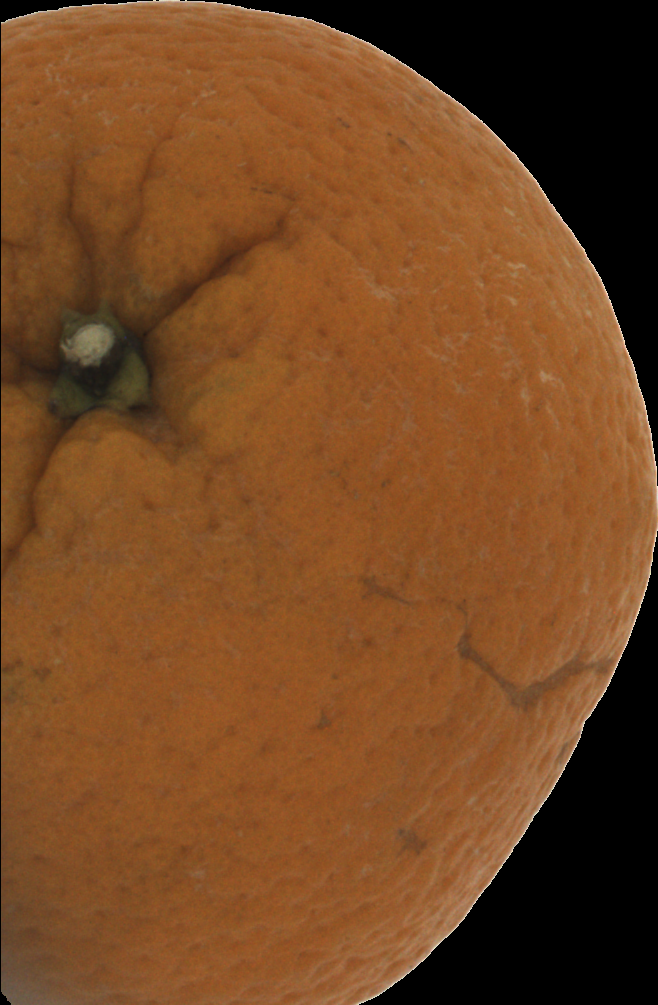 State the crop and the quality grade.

orange, bad
